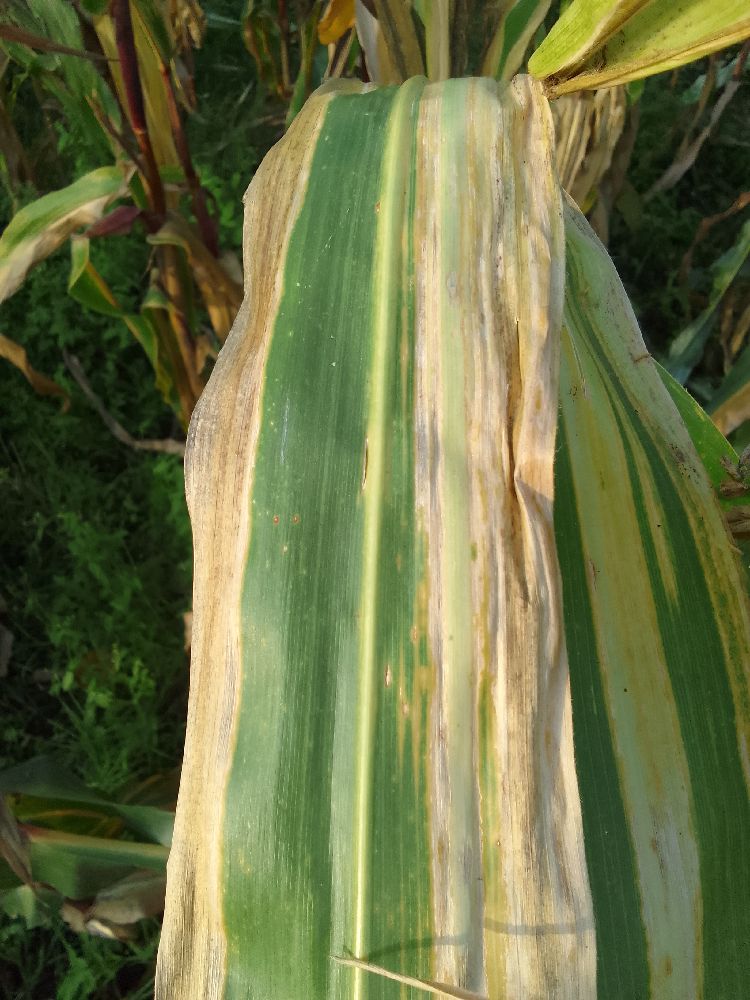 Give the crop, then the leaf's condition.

maize, maize lethal necrosis
